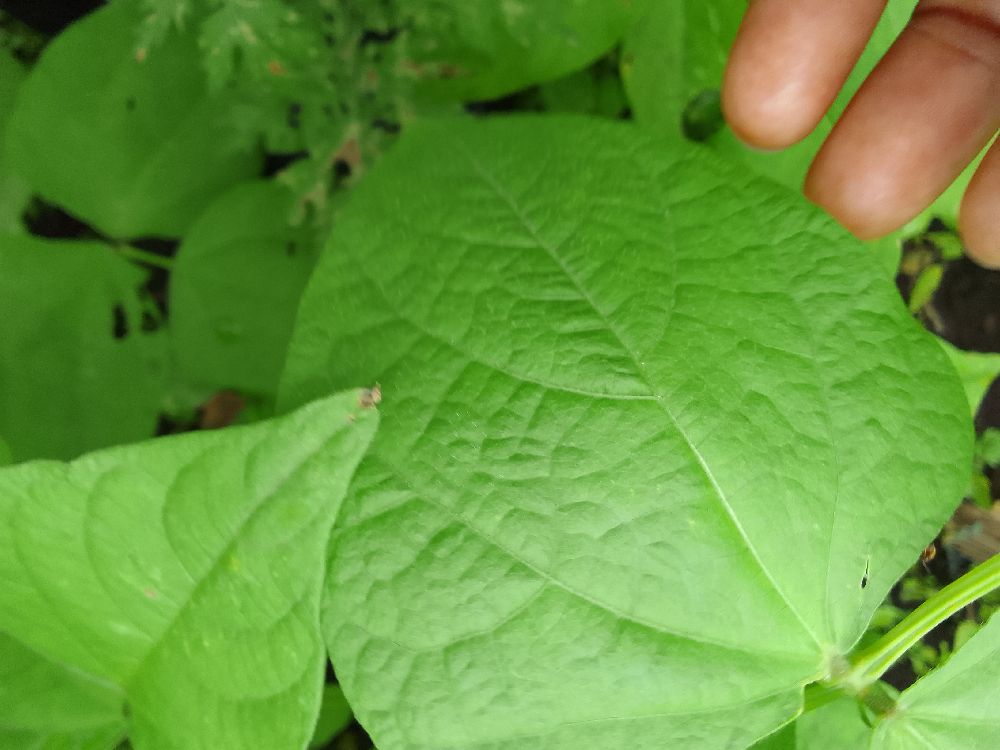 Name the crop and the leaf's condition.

common bean, healthy
